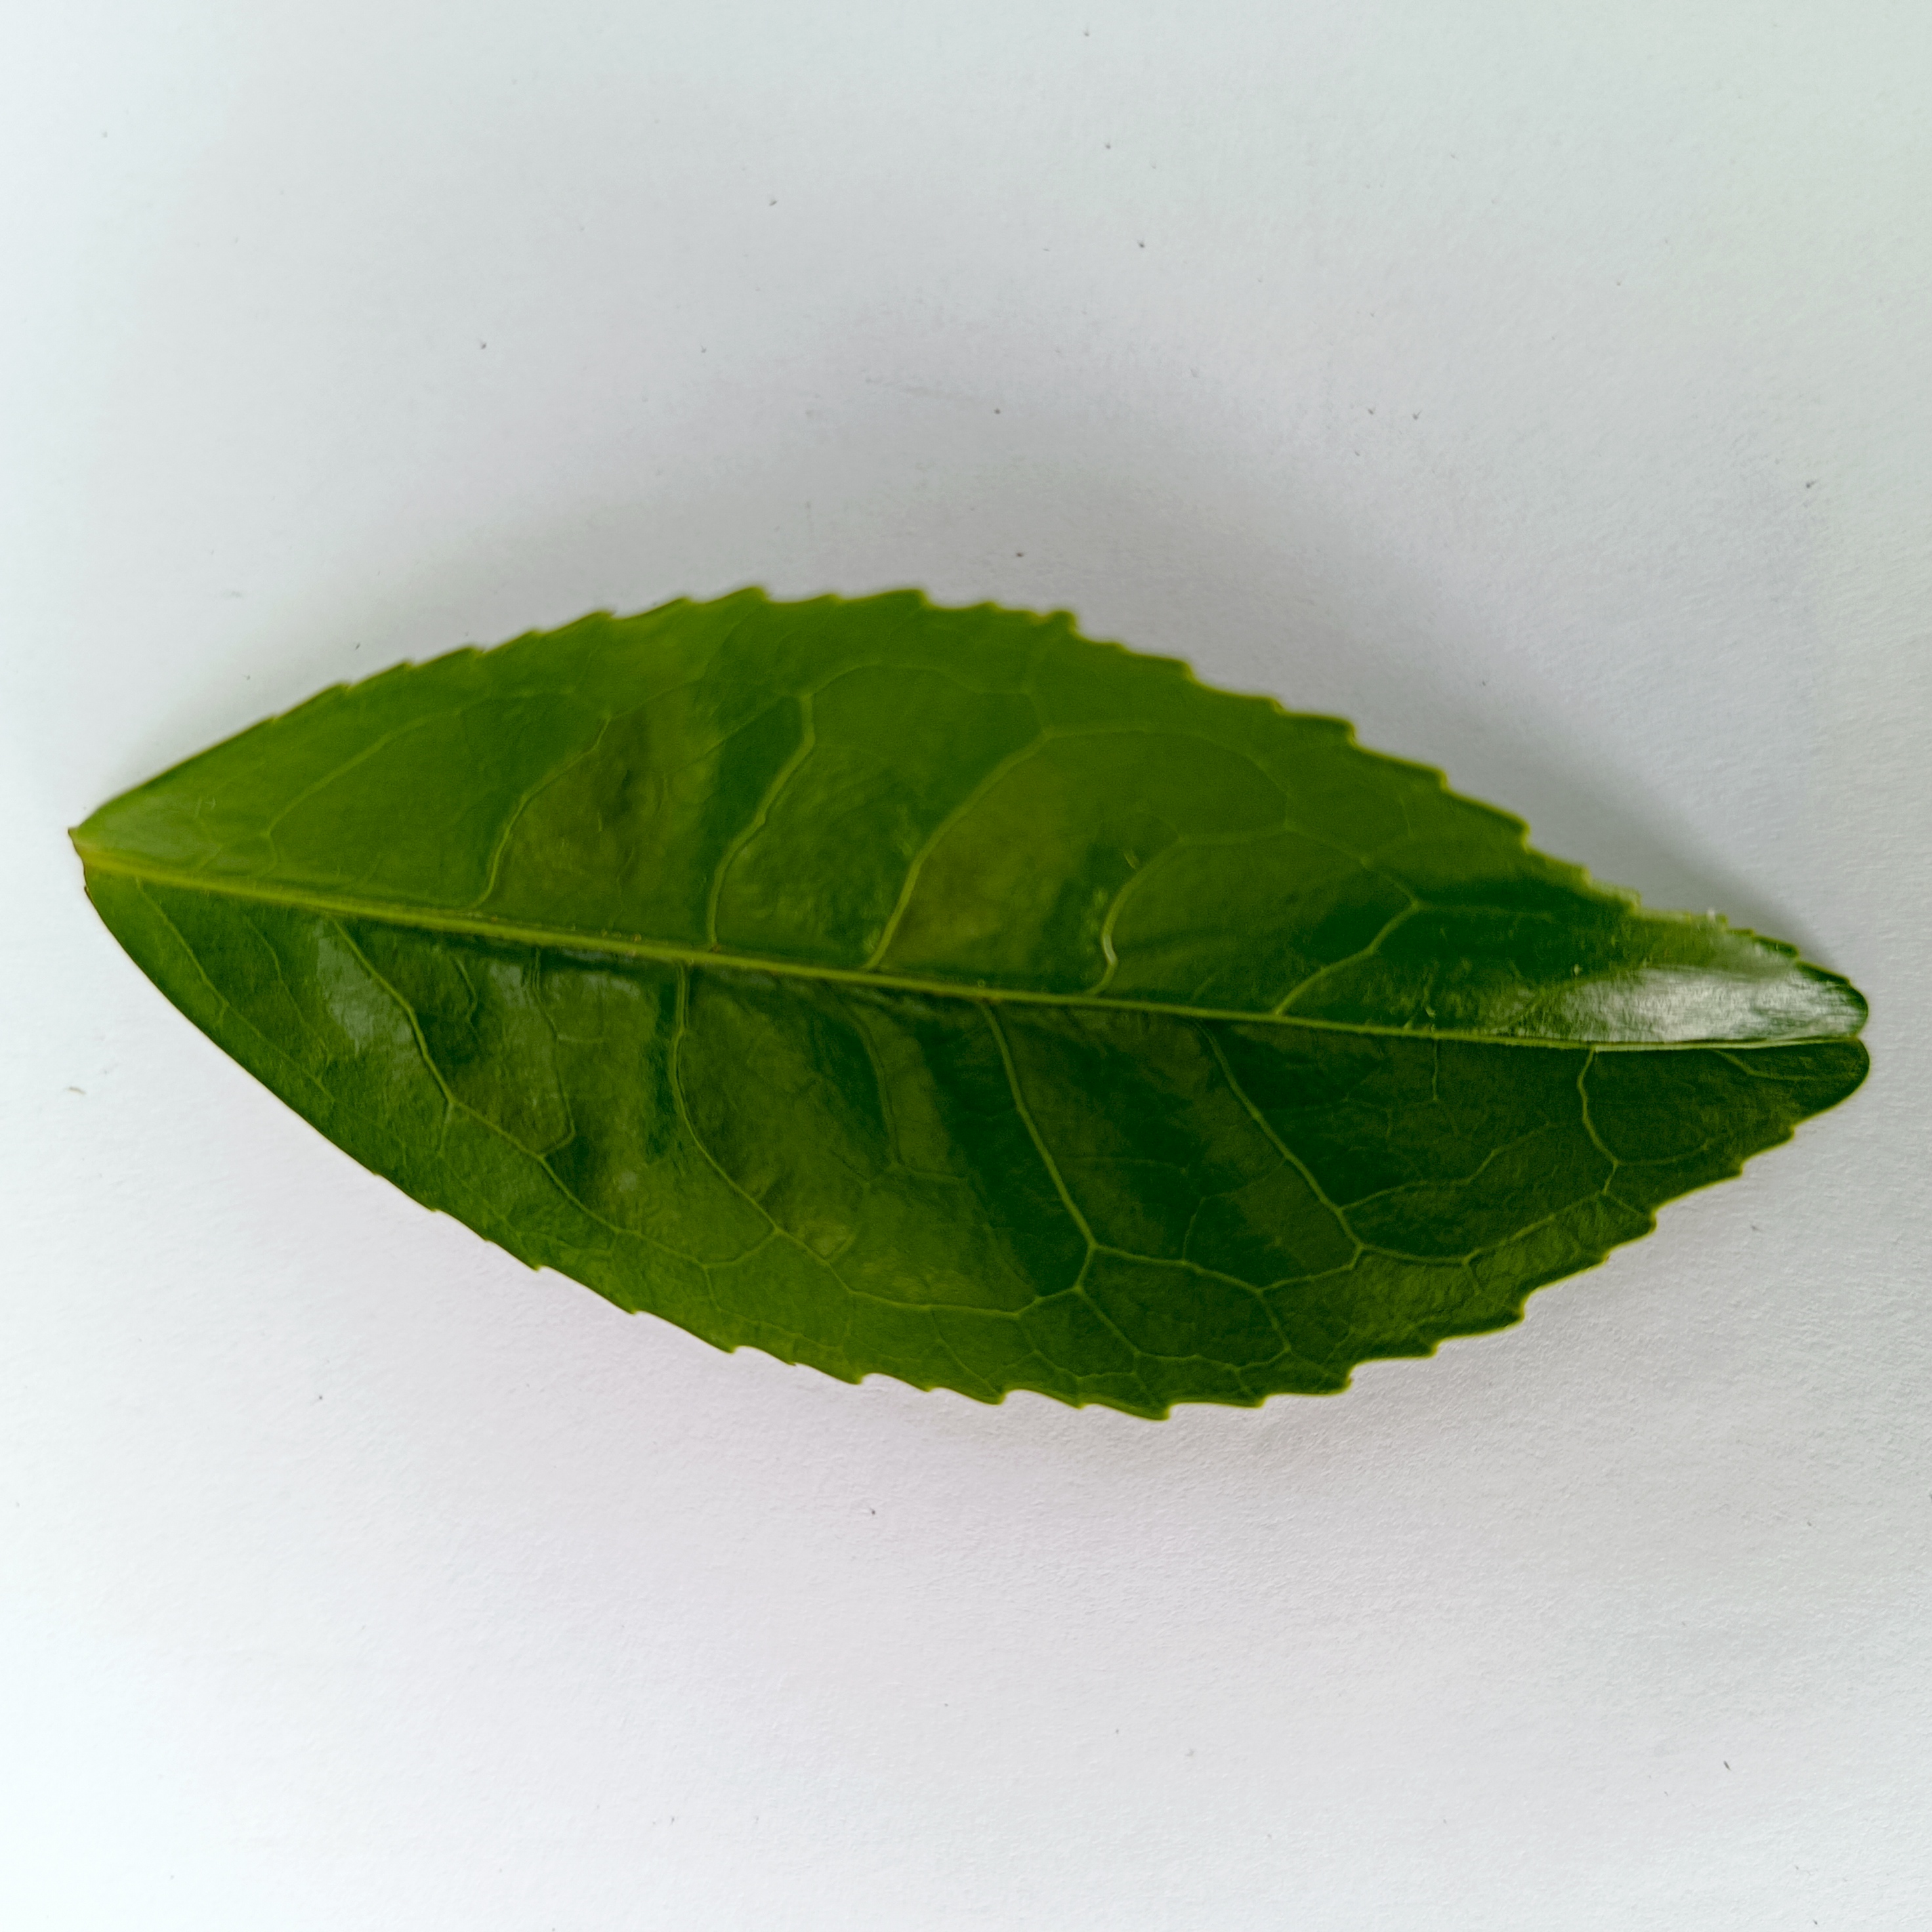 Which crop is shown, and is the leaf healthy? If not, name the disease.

tea, healthy
